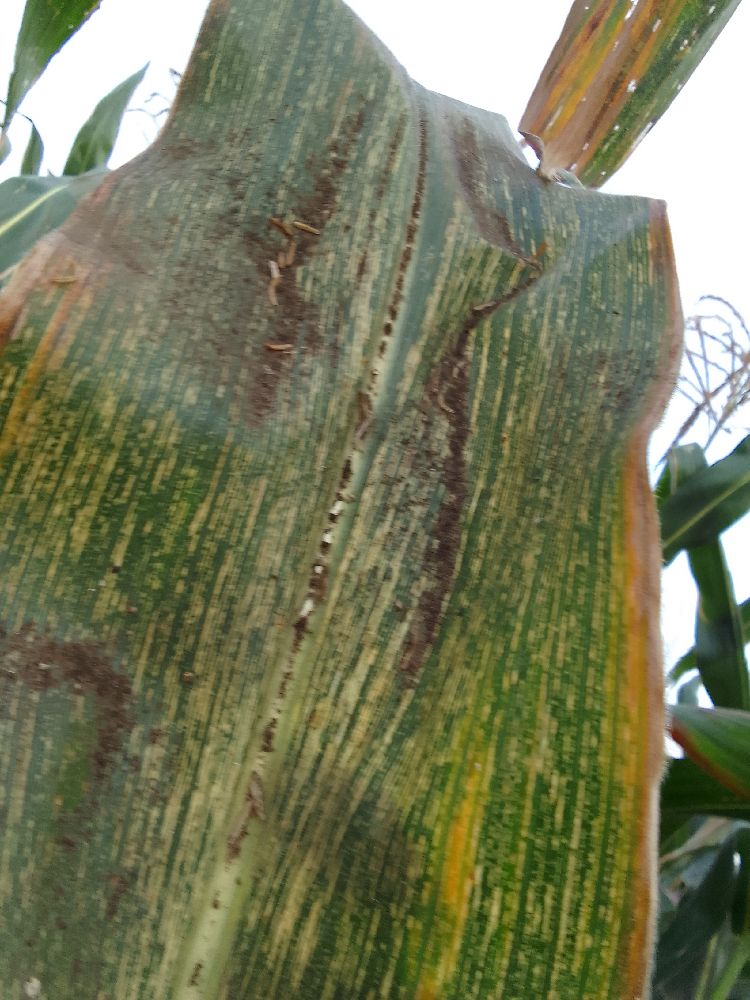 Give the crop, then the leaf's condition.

maize, maize streak virus
